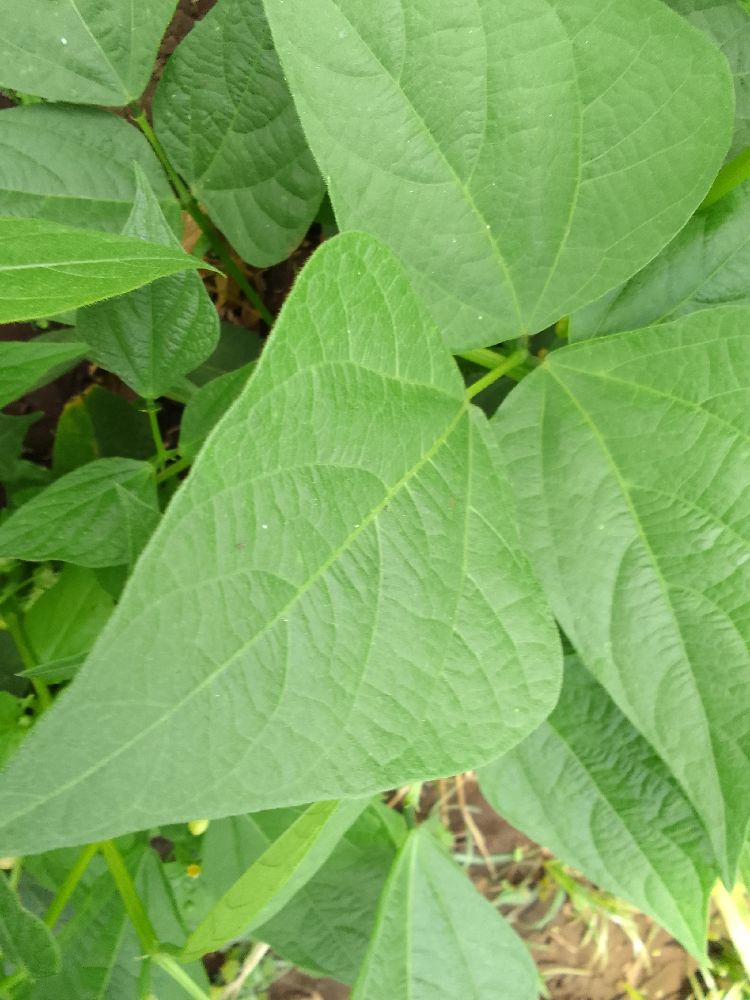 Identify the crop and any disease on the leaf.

common bean, healthy
